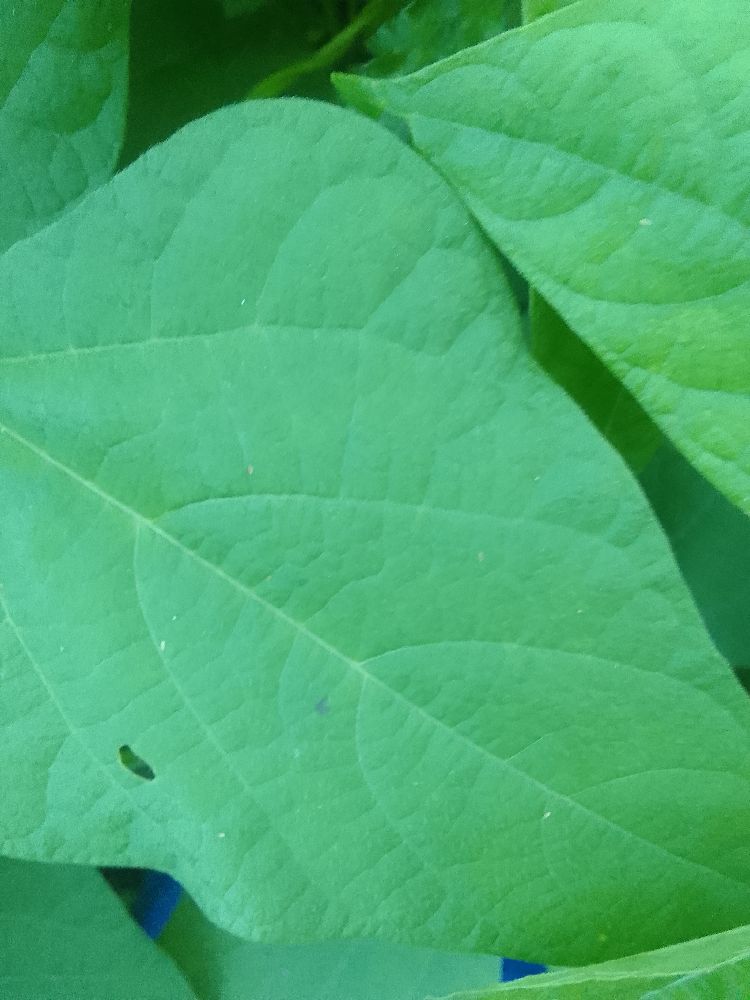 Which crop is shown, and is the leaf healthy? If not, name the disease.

common bean, healthy
